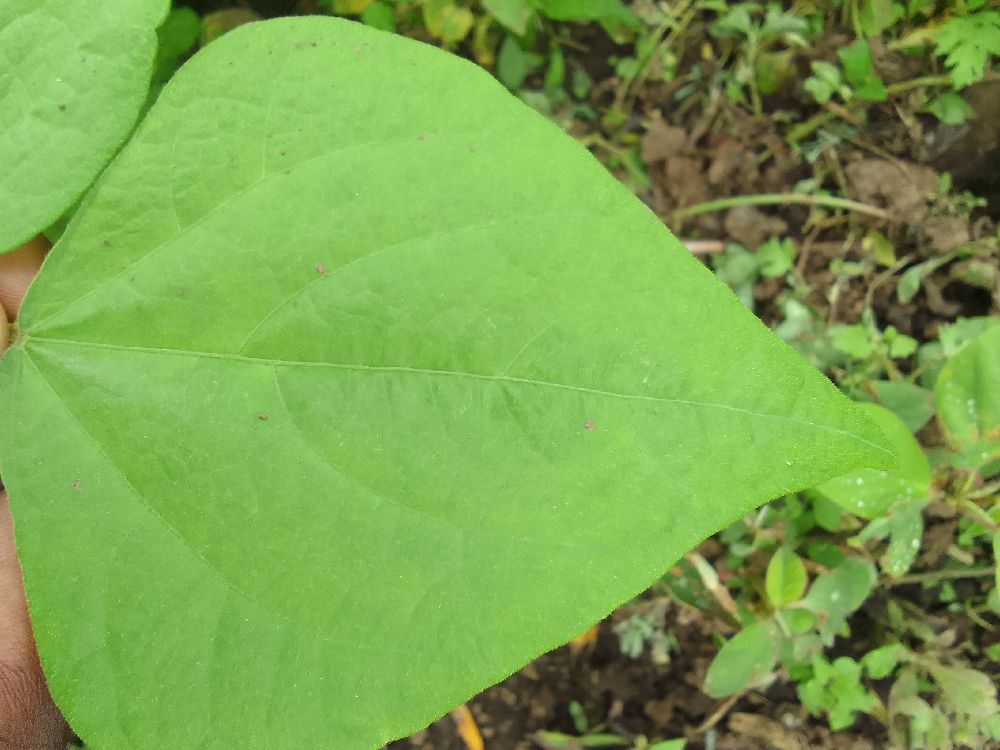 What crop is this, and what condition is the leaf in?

common bean, healthy
